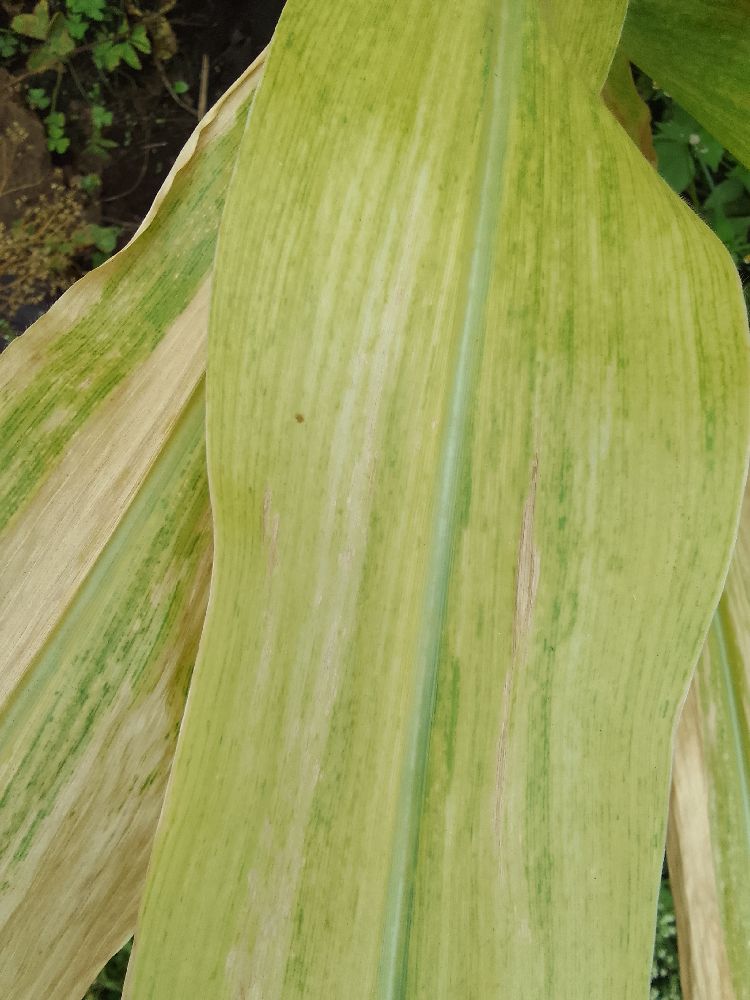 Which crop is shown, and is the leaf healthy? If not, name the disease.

maize, maize lethal necrosis
